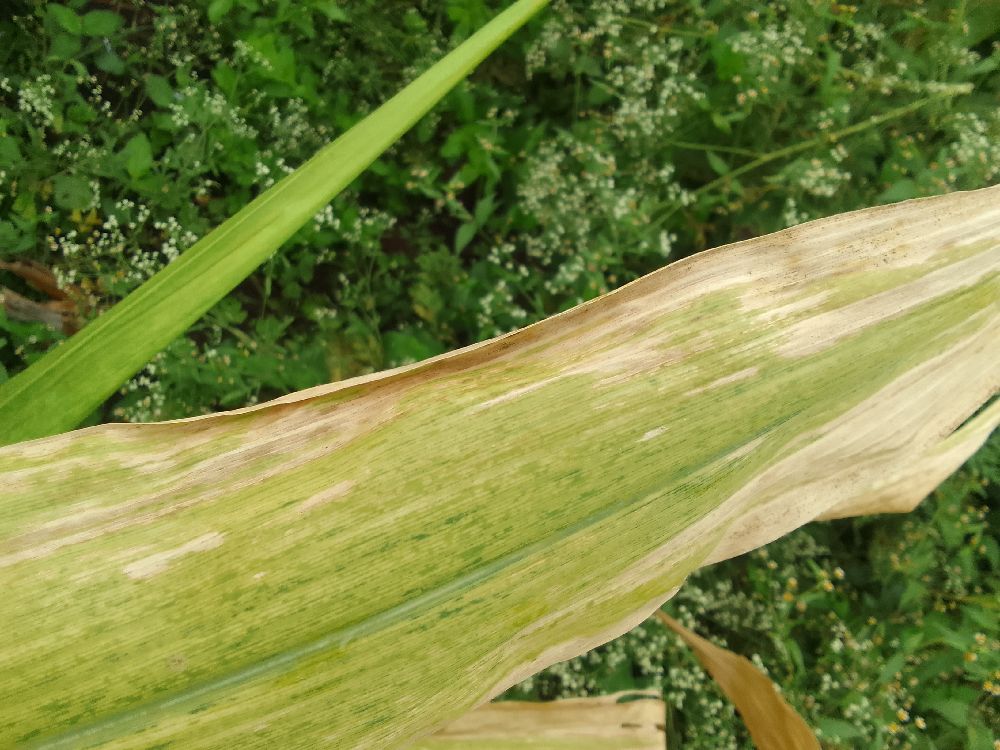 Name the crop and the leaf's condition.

maize, maize lethal necrosis
